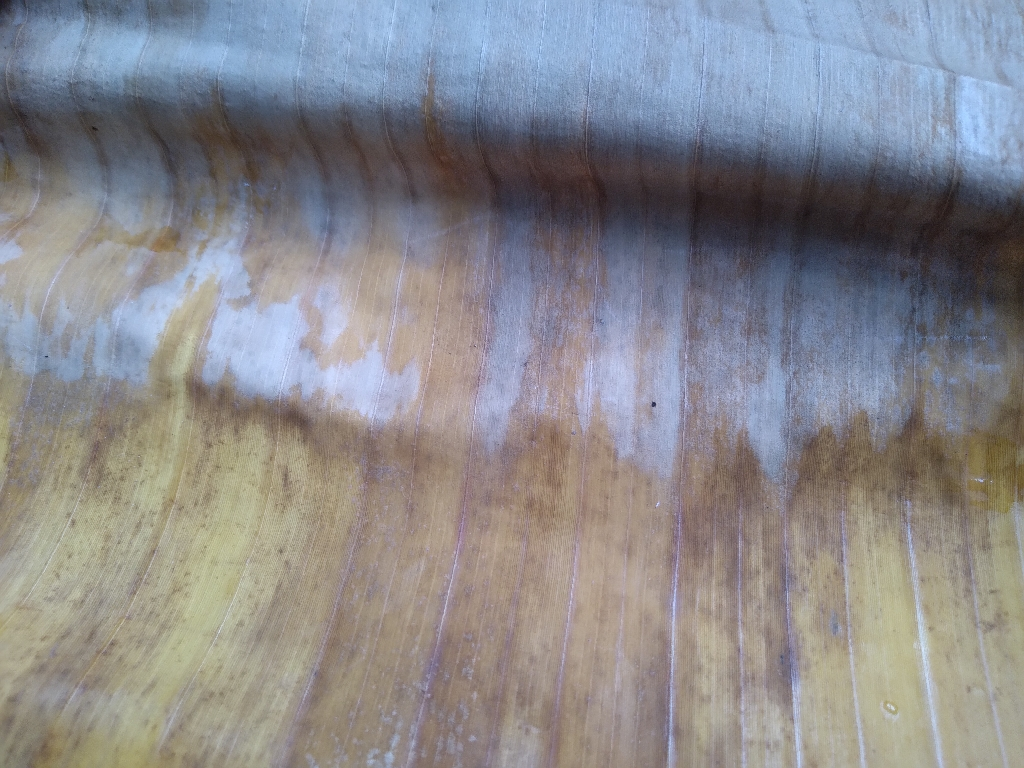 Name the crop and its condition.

banana, fusarium wilt race 1
